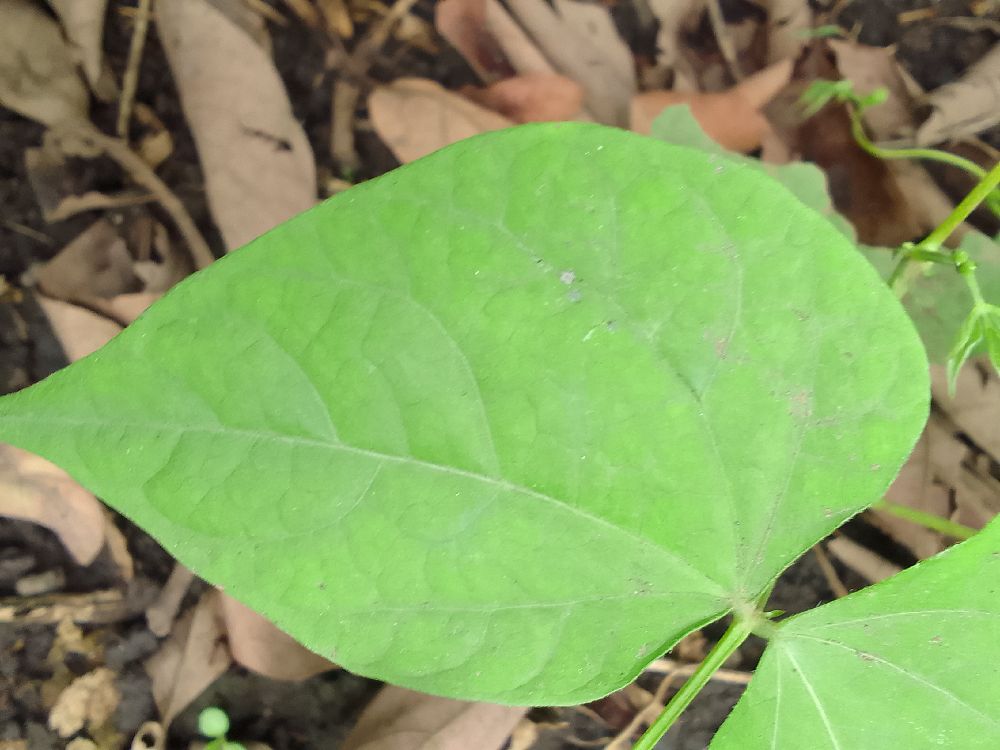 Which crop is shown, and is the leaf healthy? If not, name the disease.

common bean, healthy
